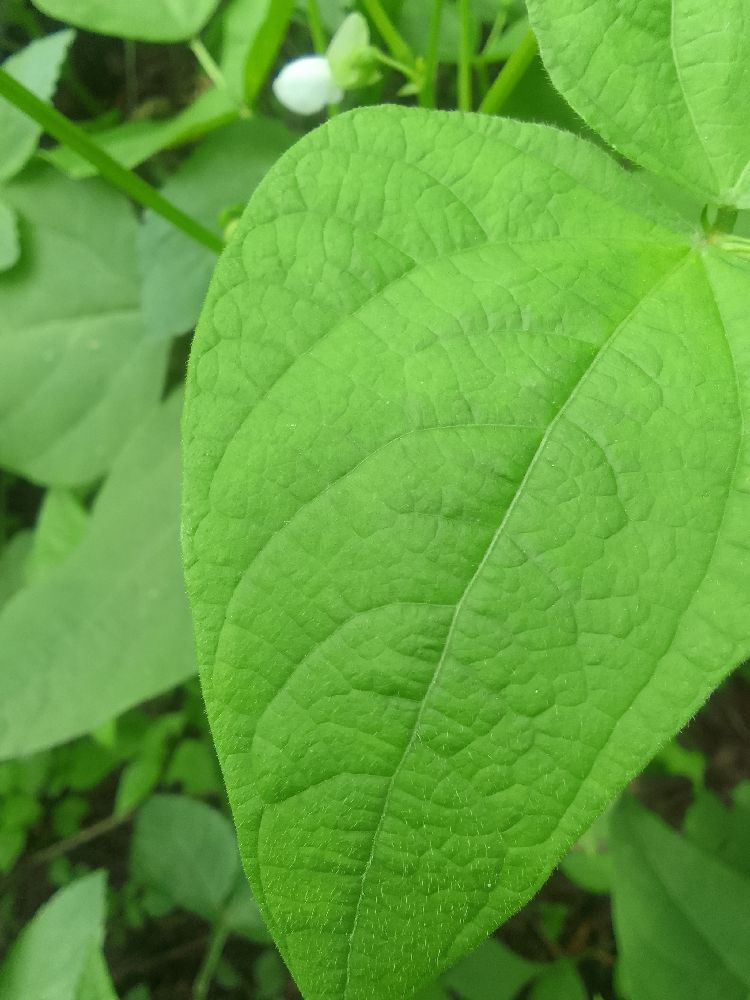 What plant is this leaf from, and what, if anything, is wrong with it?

common bean, healthy
